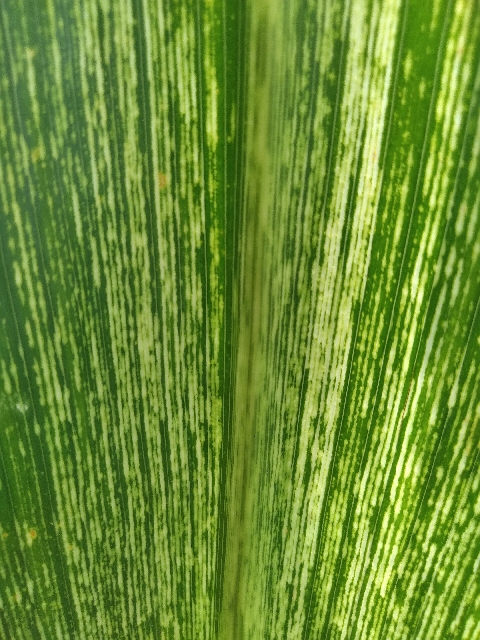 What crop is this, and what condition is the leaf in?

maize, maize streak virus
